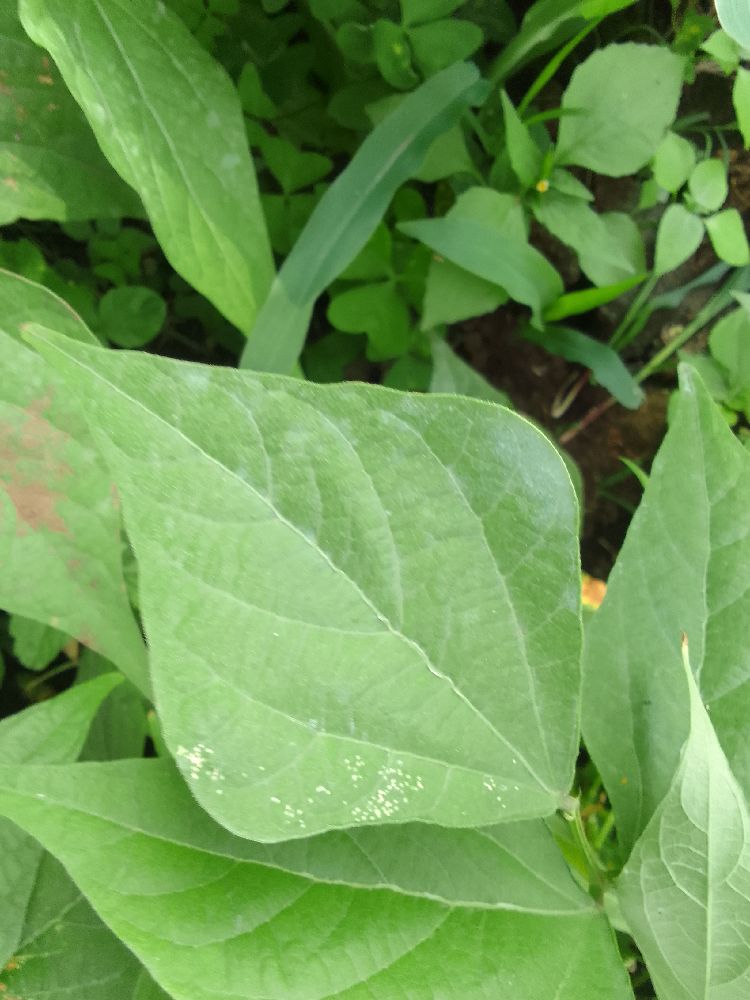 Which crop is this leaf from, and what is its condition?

common bean, healthy
